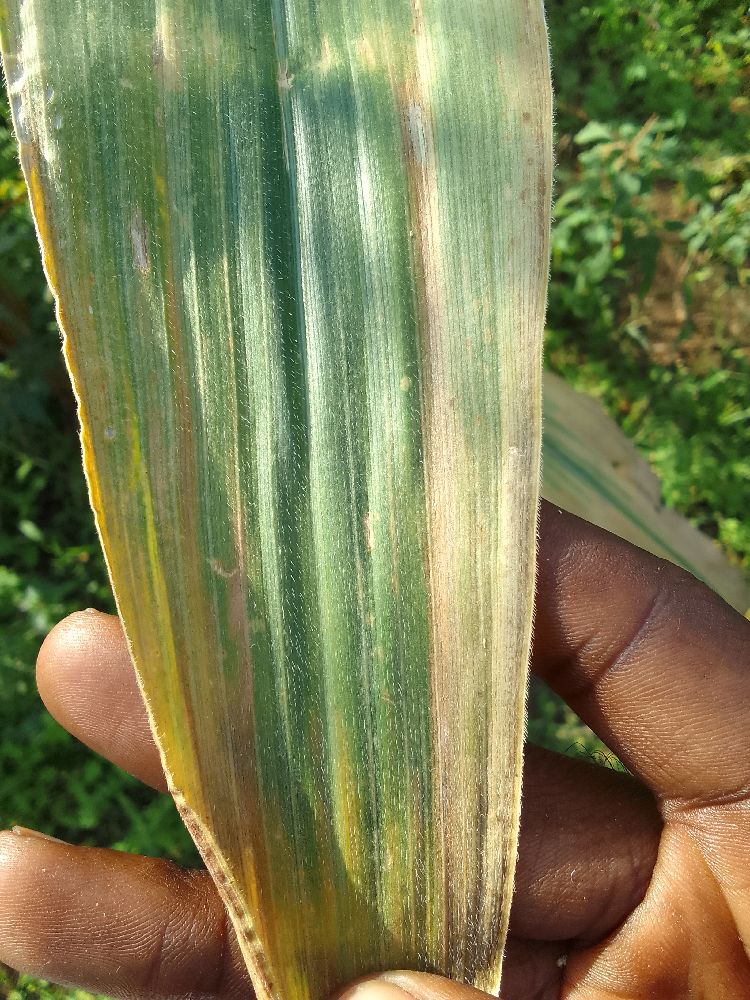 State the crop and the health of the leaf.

maize, maize lethal necrosis
